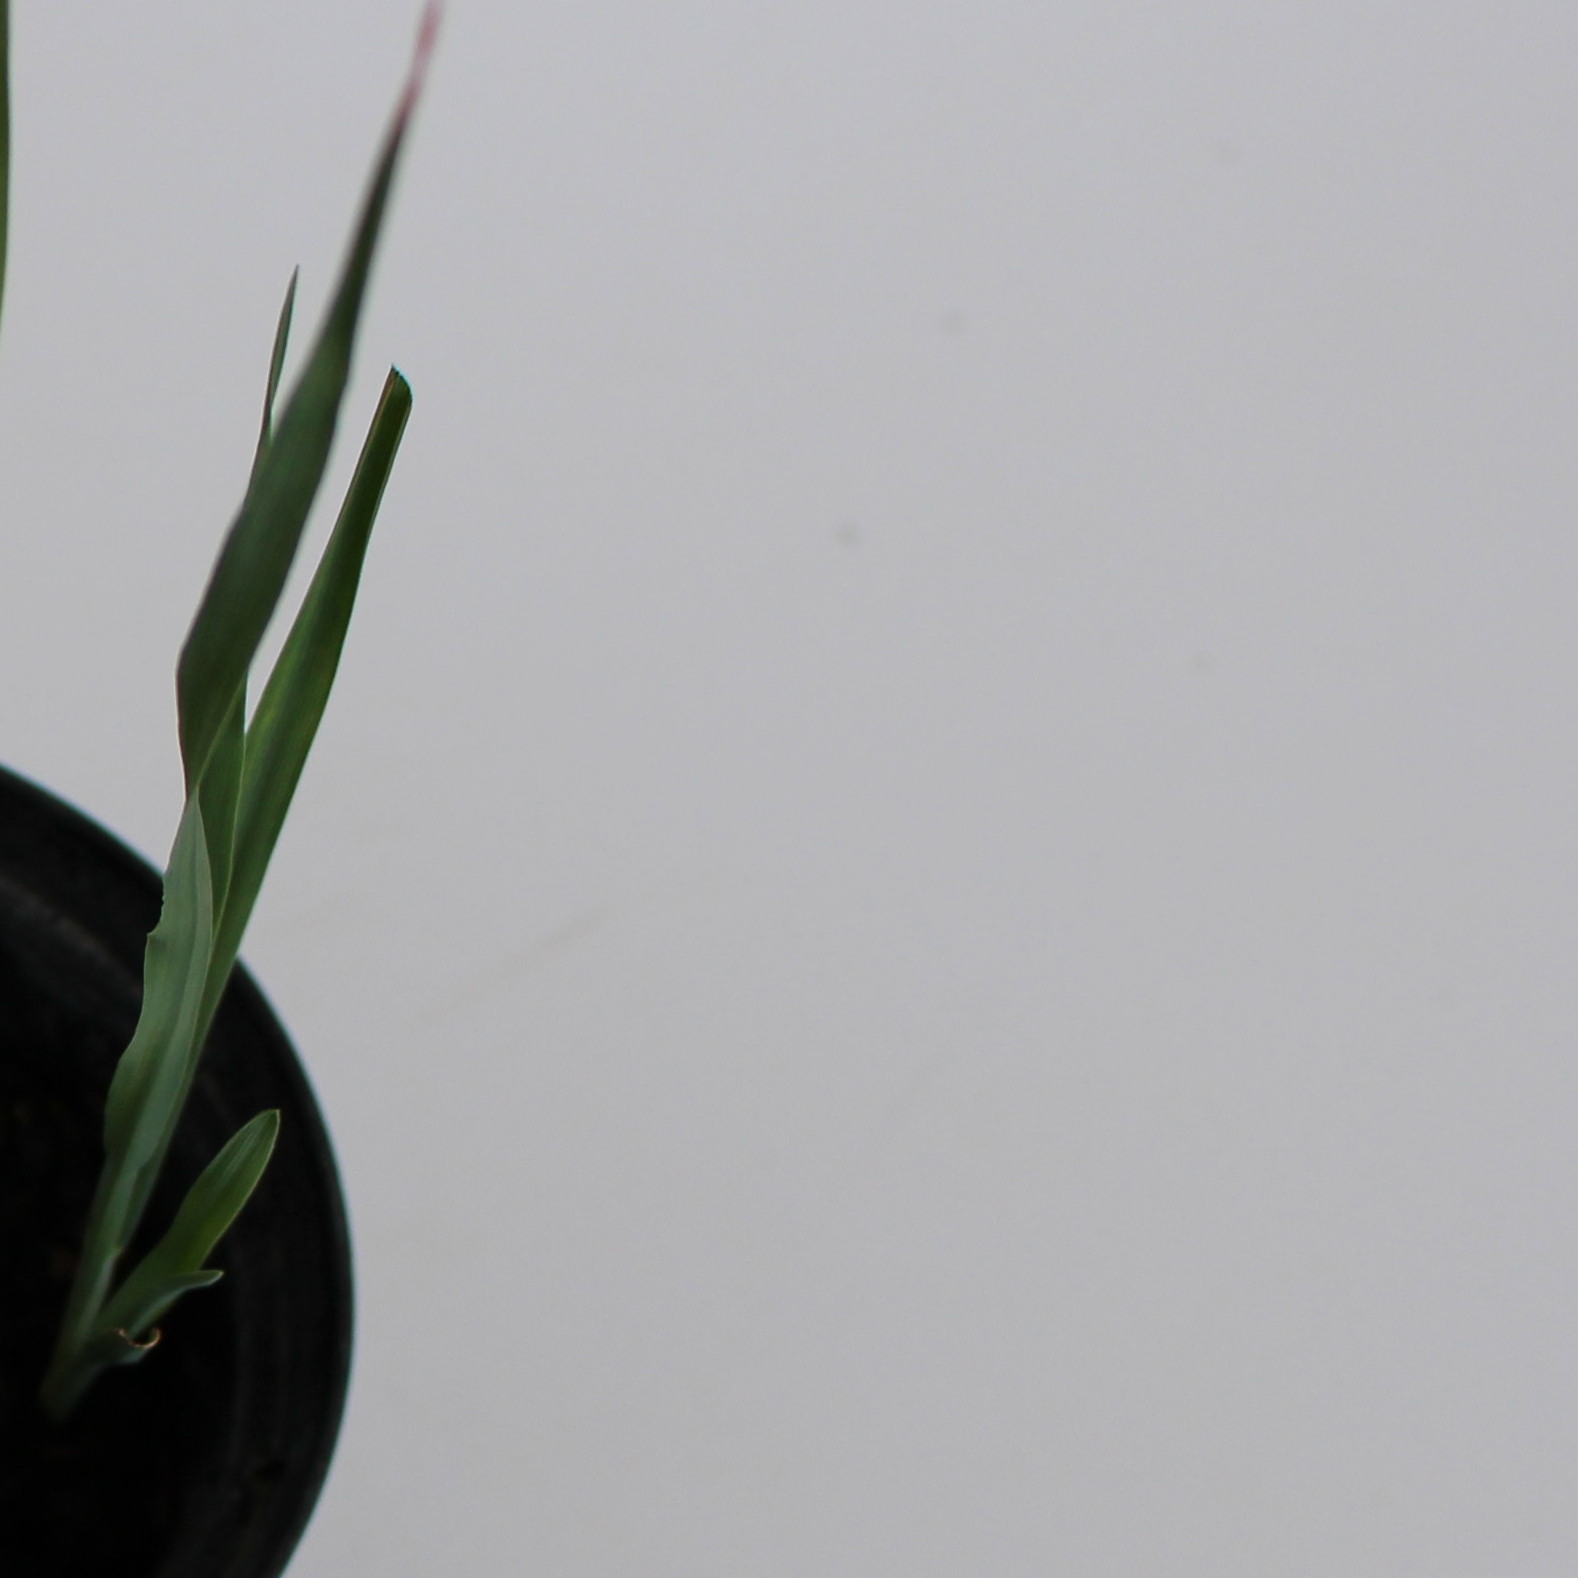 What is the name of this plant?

Avena sterilis
